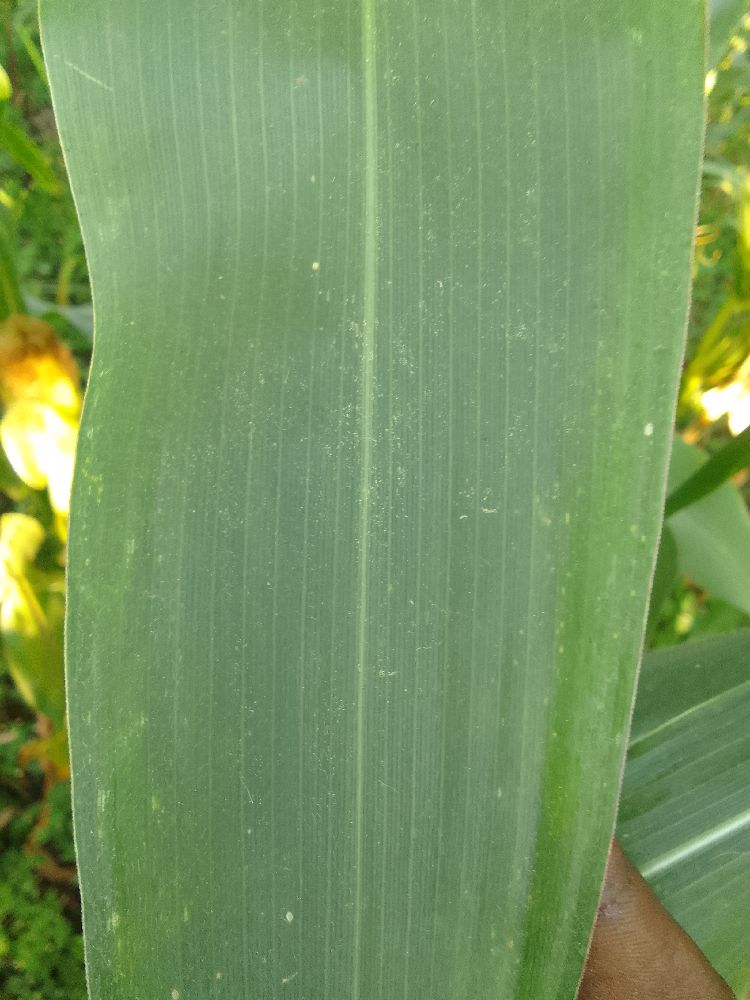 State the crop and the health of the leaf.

maize, healthy
